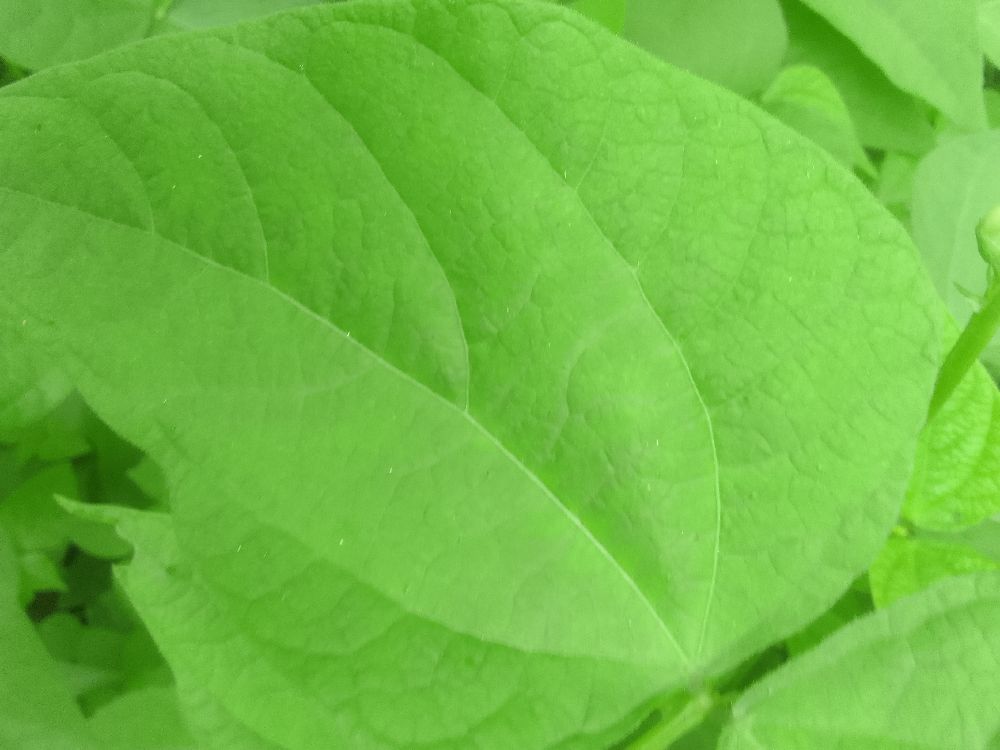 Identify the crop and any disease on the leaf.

common bean, healthy
